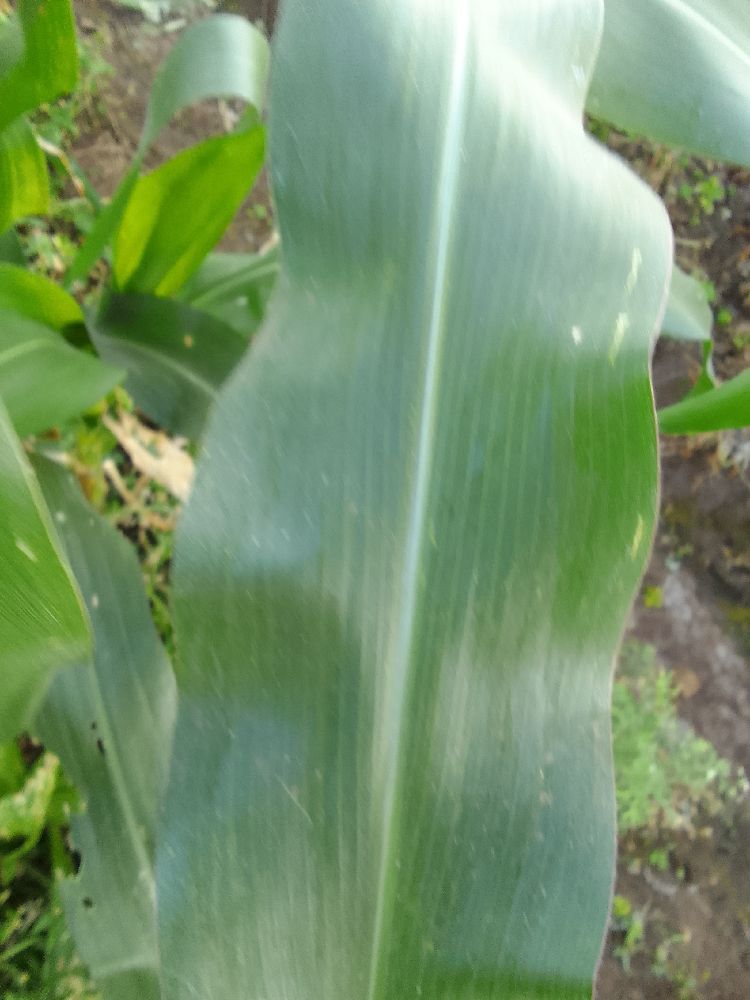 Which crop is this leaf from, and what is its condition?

maize, healthy
